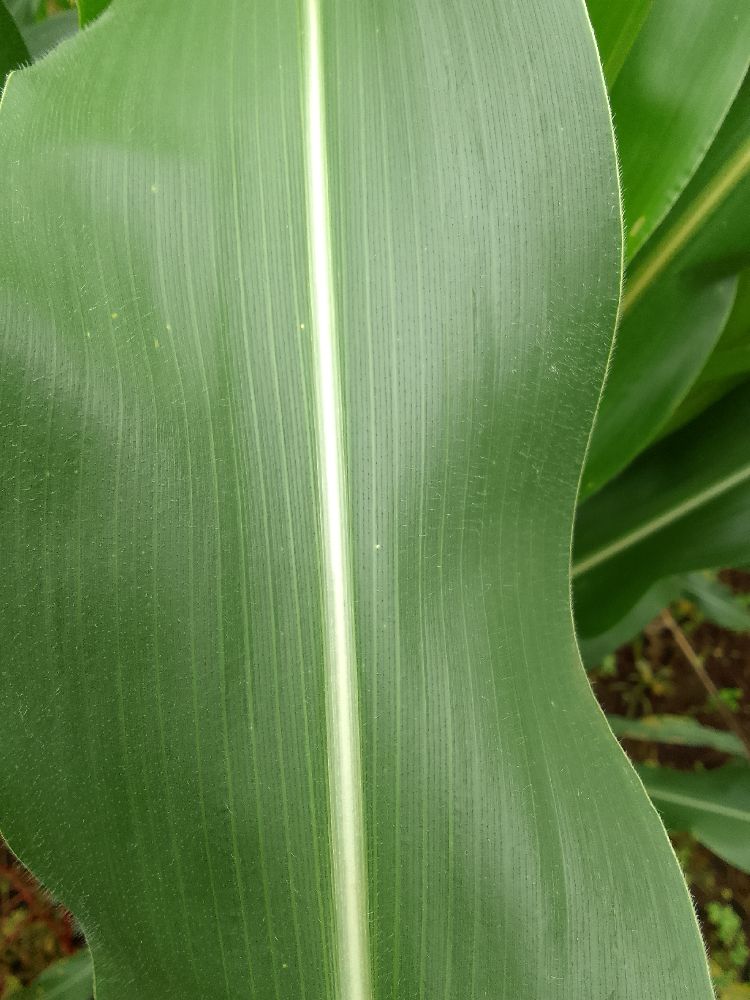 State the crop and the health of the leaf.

maize, healthy
